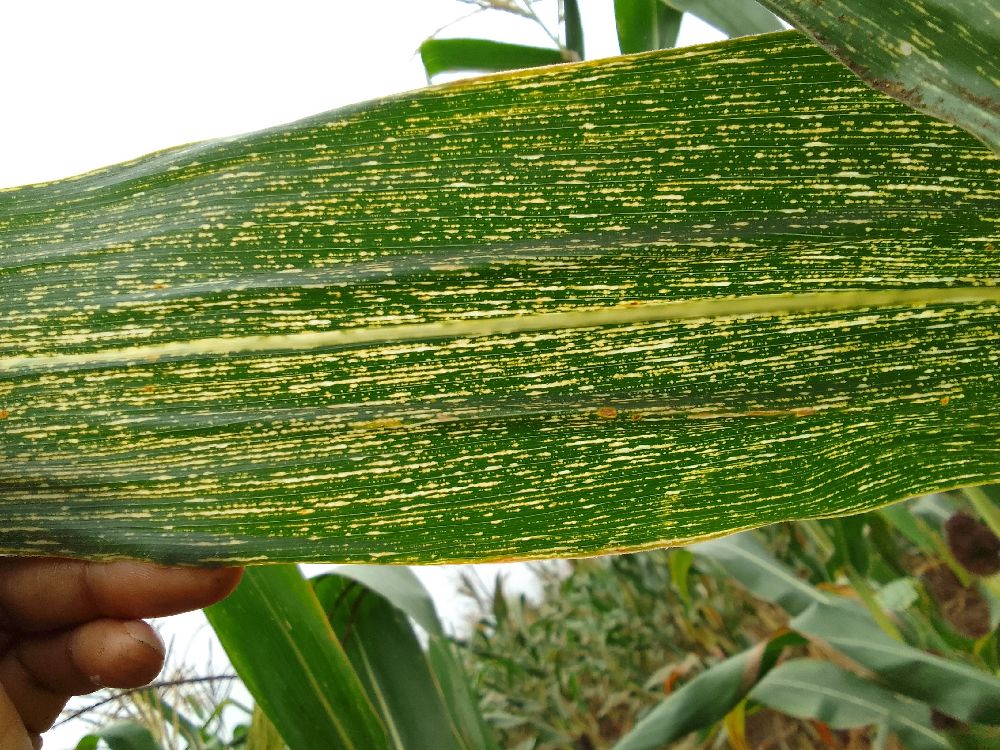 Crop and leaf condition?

maize, maize streak virus
